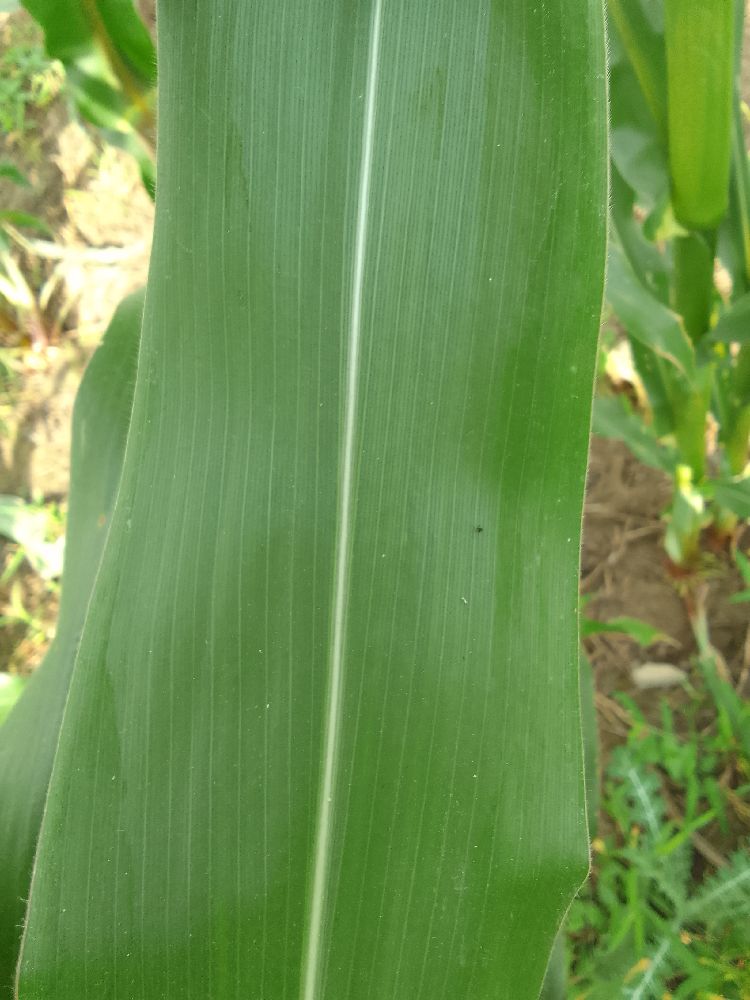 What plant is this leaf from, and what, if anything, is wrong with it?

maize, healthy
